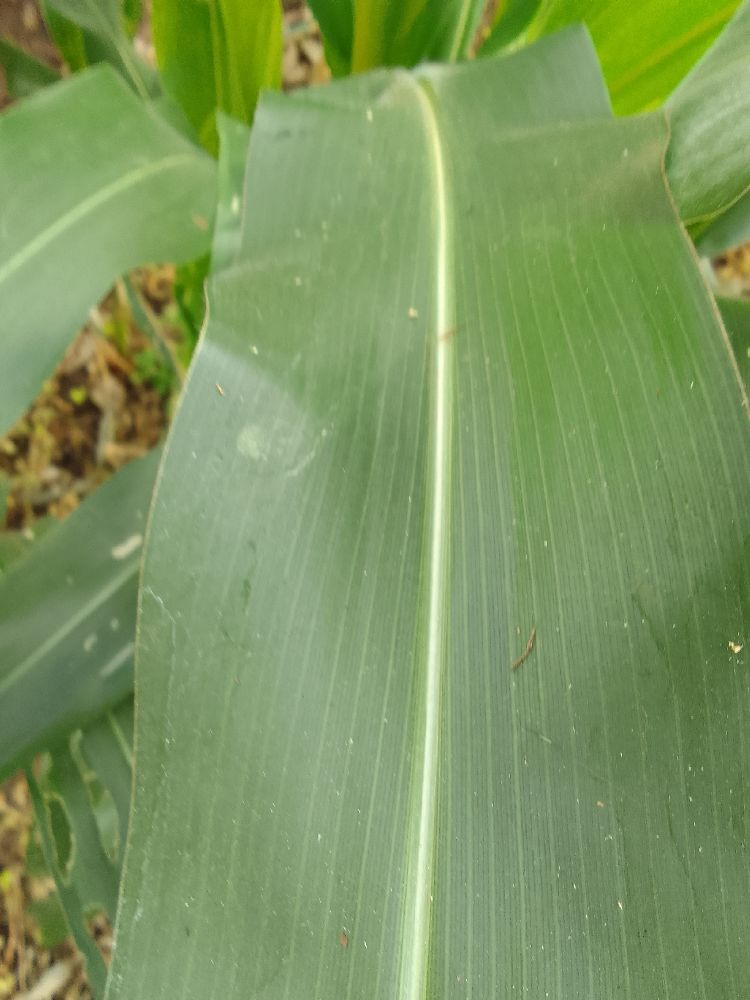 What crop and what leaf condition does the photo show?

maize, healthy
